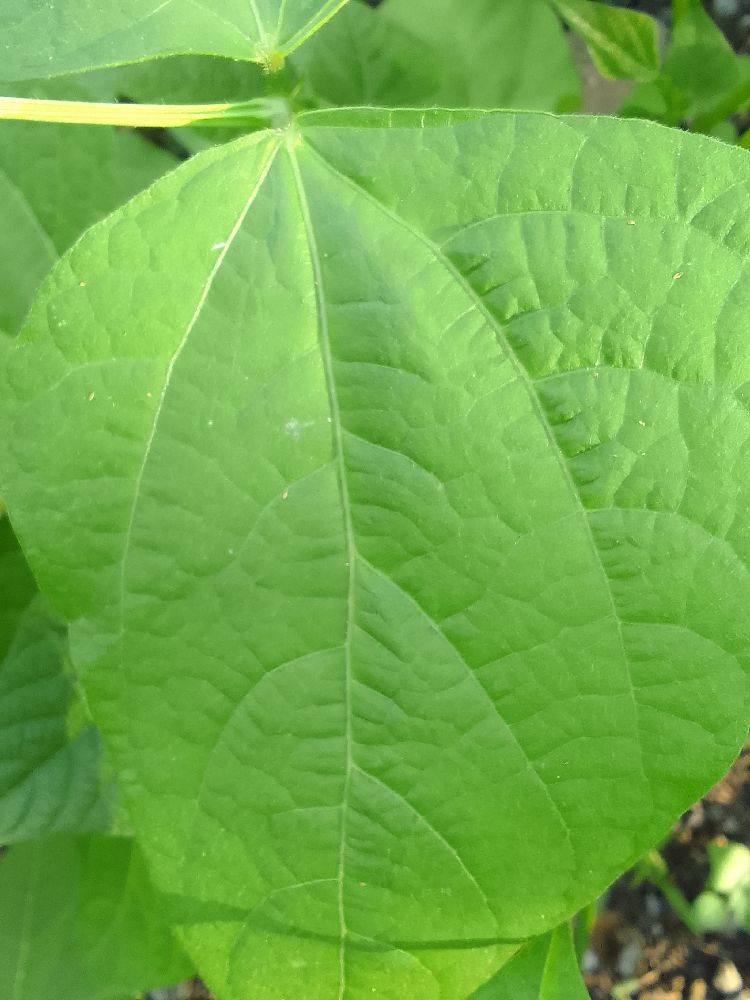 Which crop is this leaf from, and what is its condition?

common bean, healthy
